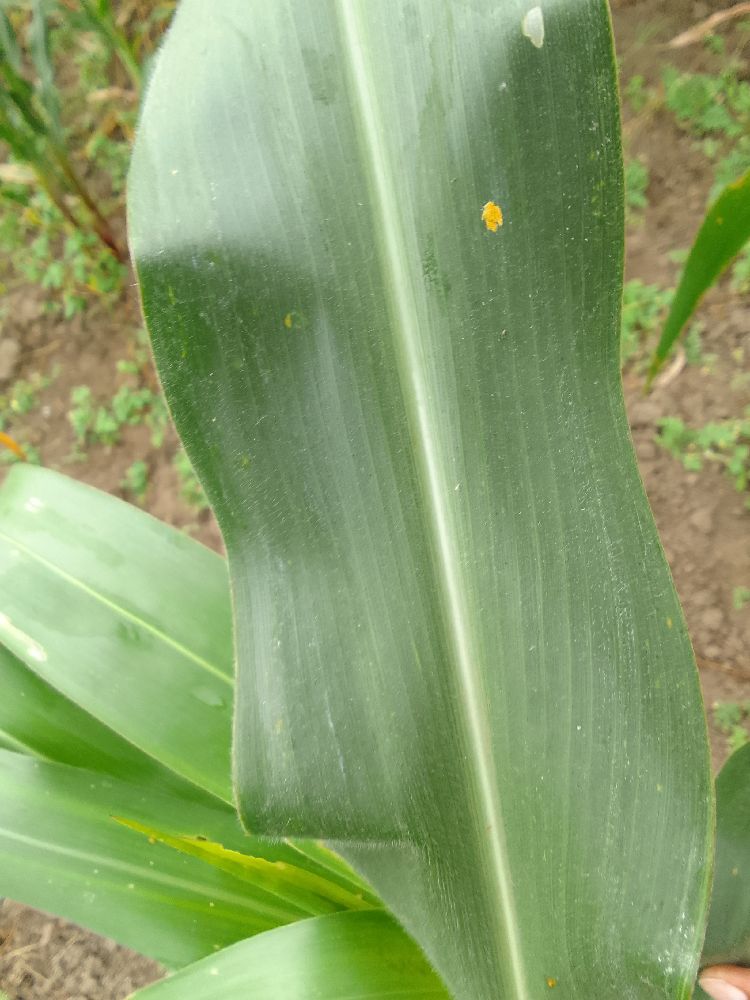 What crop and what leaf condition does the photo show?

maize, healthy
